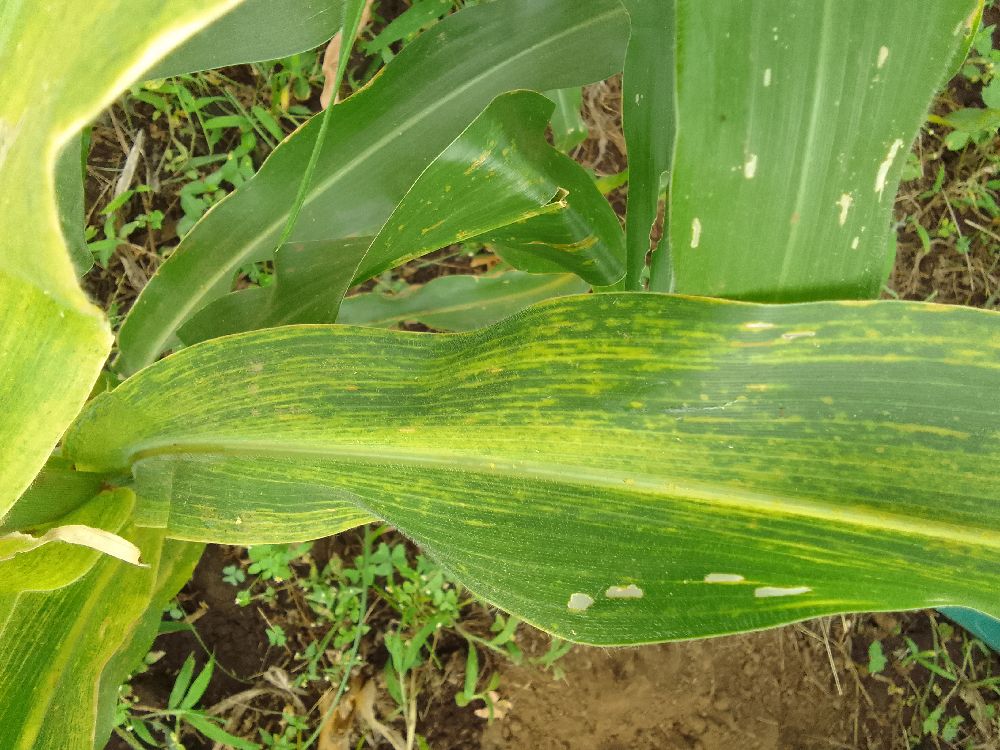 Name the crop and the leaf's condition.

maize, maize lethal necrosis
